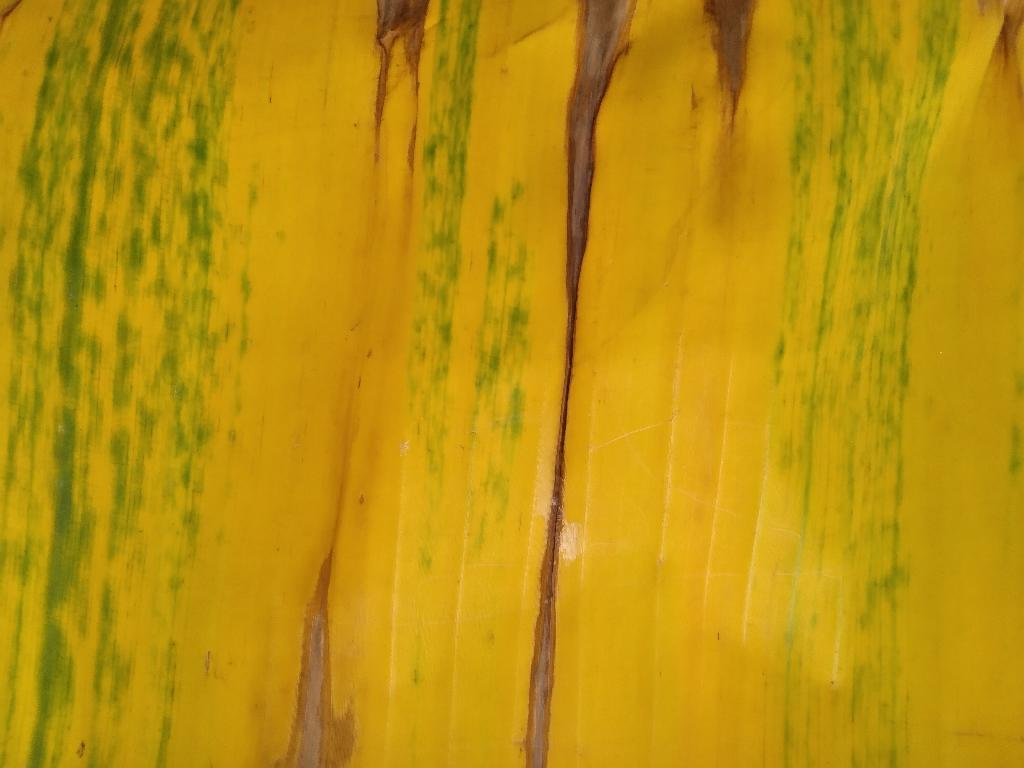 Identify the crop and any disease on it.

banana, fusarium wilt race 1
